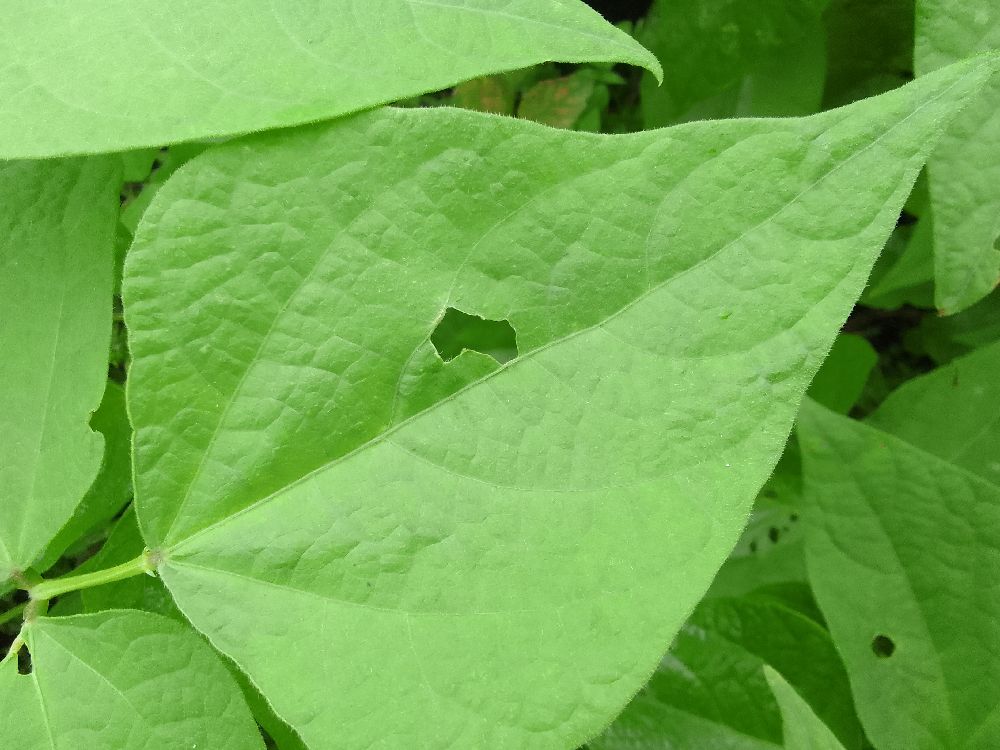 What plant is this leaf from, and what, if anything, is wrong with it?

common bean, healthy
